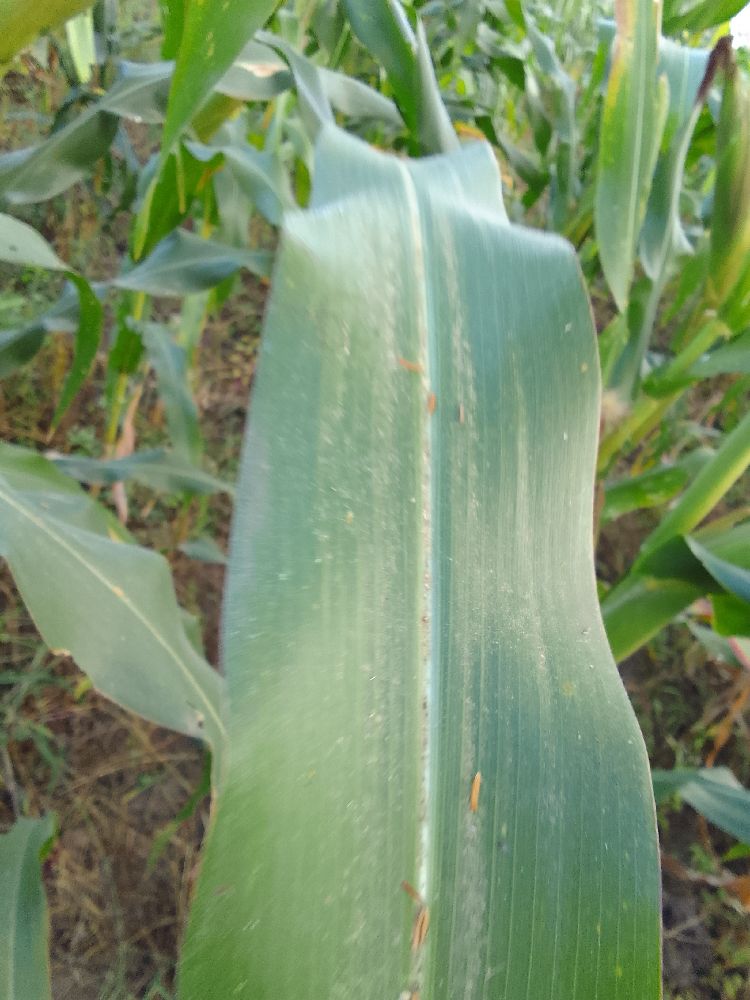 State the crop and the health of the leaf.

maize, healthy
